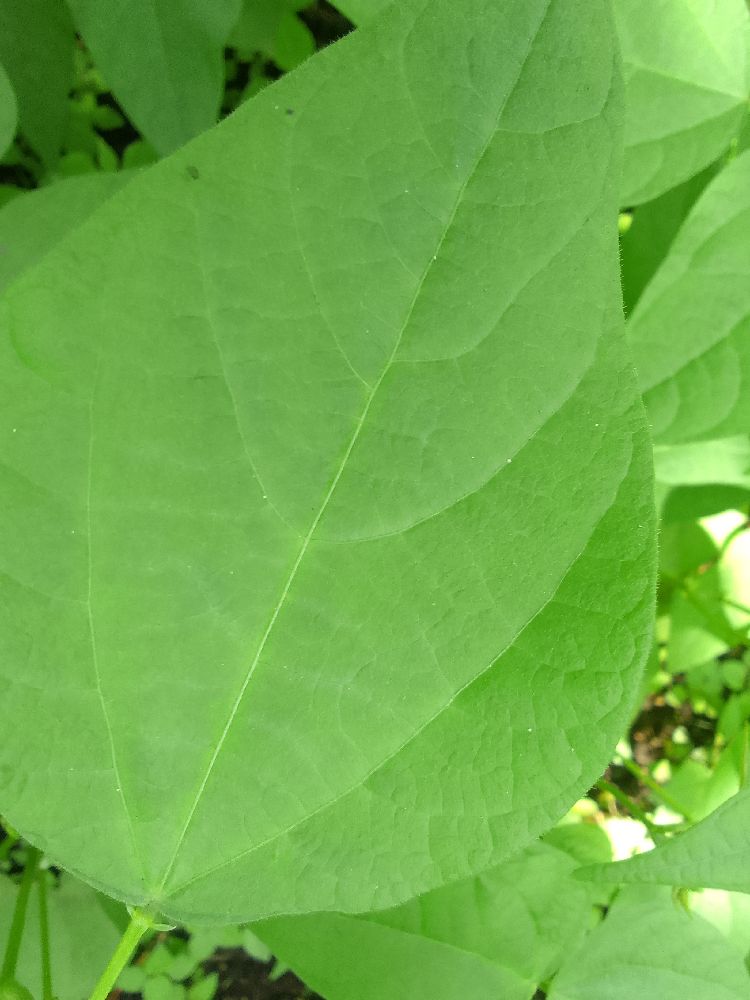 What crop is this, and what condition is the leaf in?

common bean, healthy
